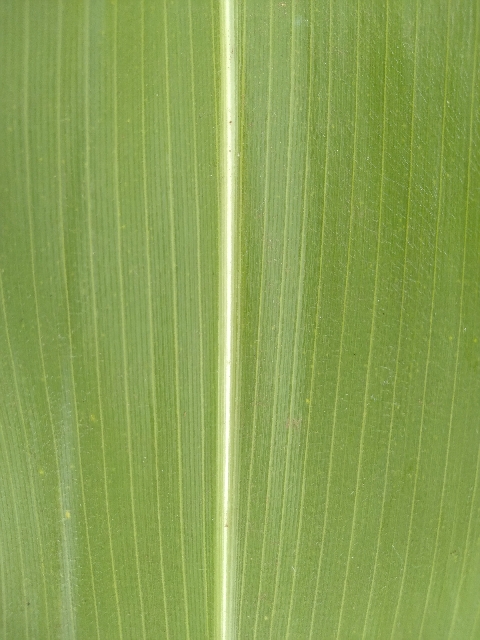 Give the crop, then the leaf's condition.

maize, healthy
